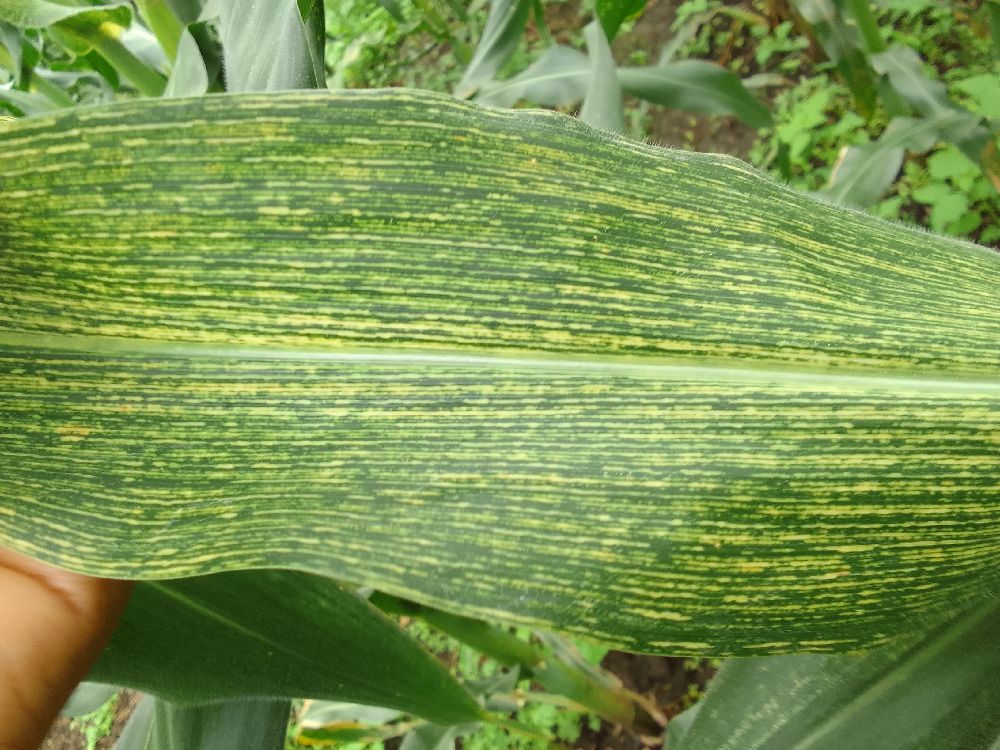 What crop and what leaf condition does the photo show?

maize, maize streak virus
